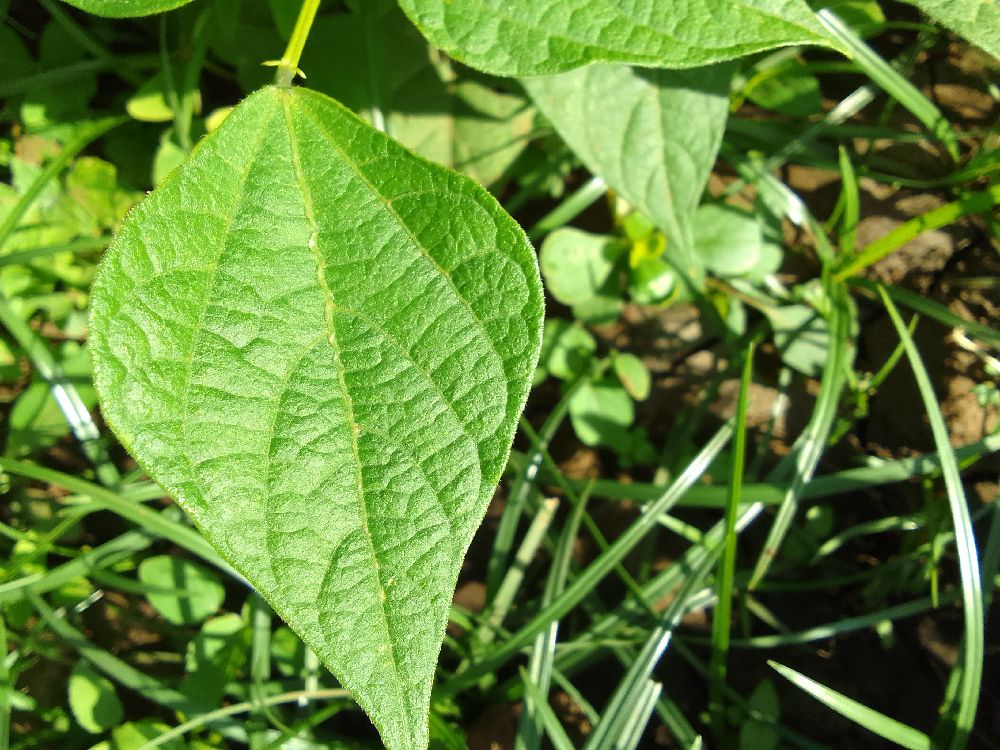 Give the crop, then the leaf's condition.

common bean, healthy
